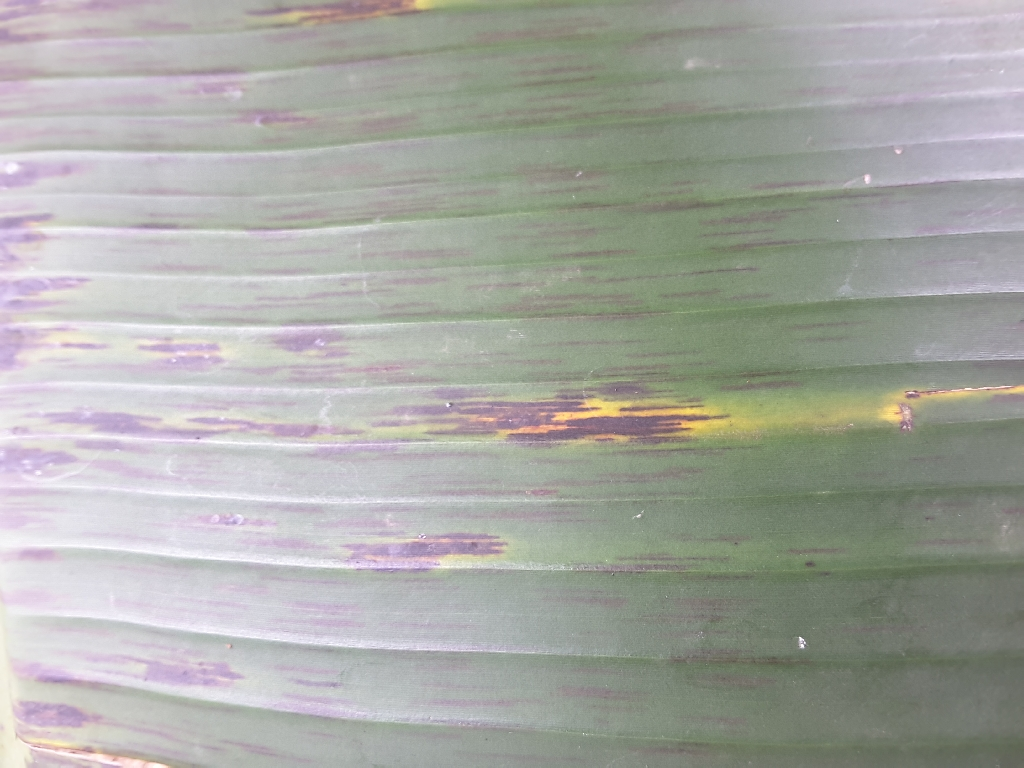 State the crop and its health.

banana, black sigatoka
